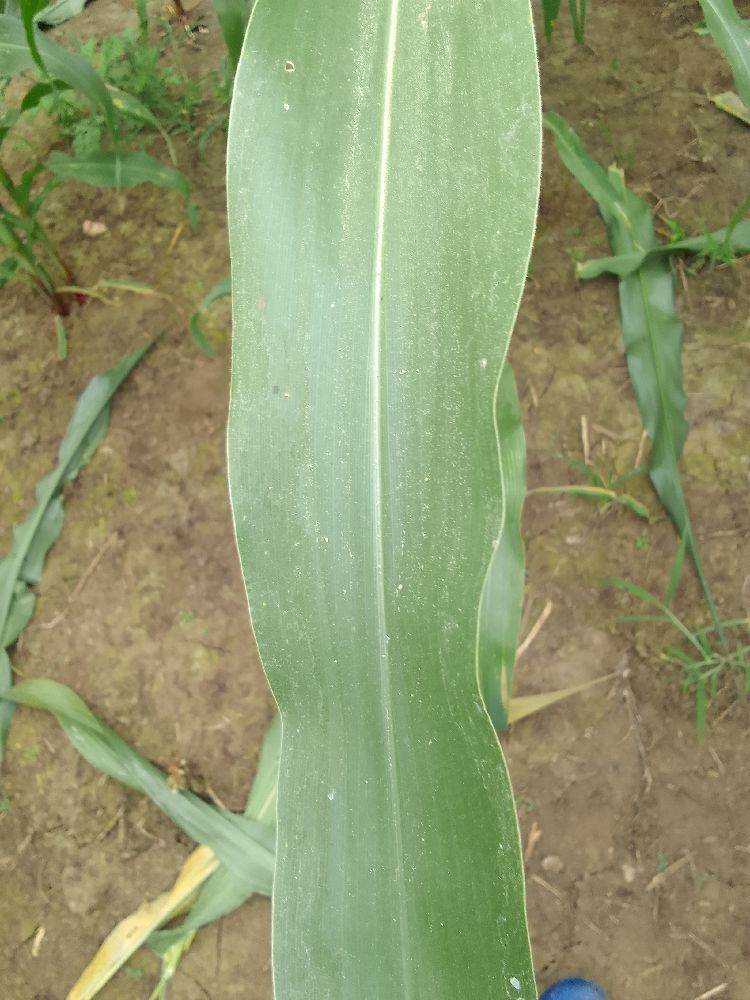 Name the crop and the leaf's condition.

maize, healthy
